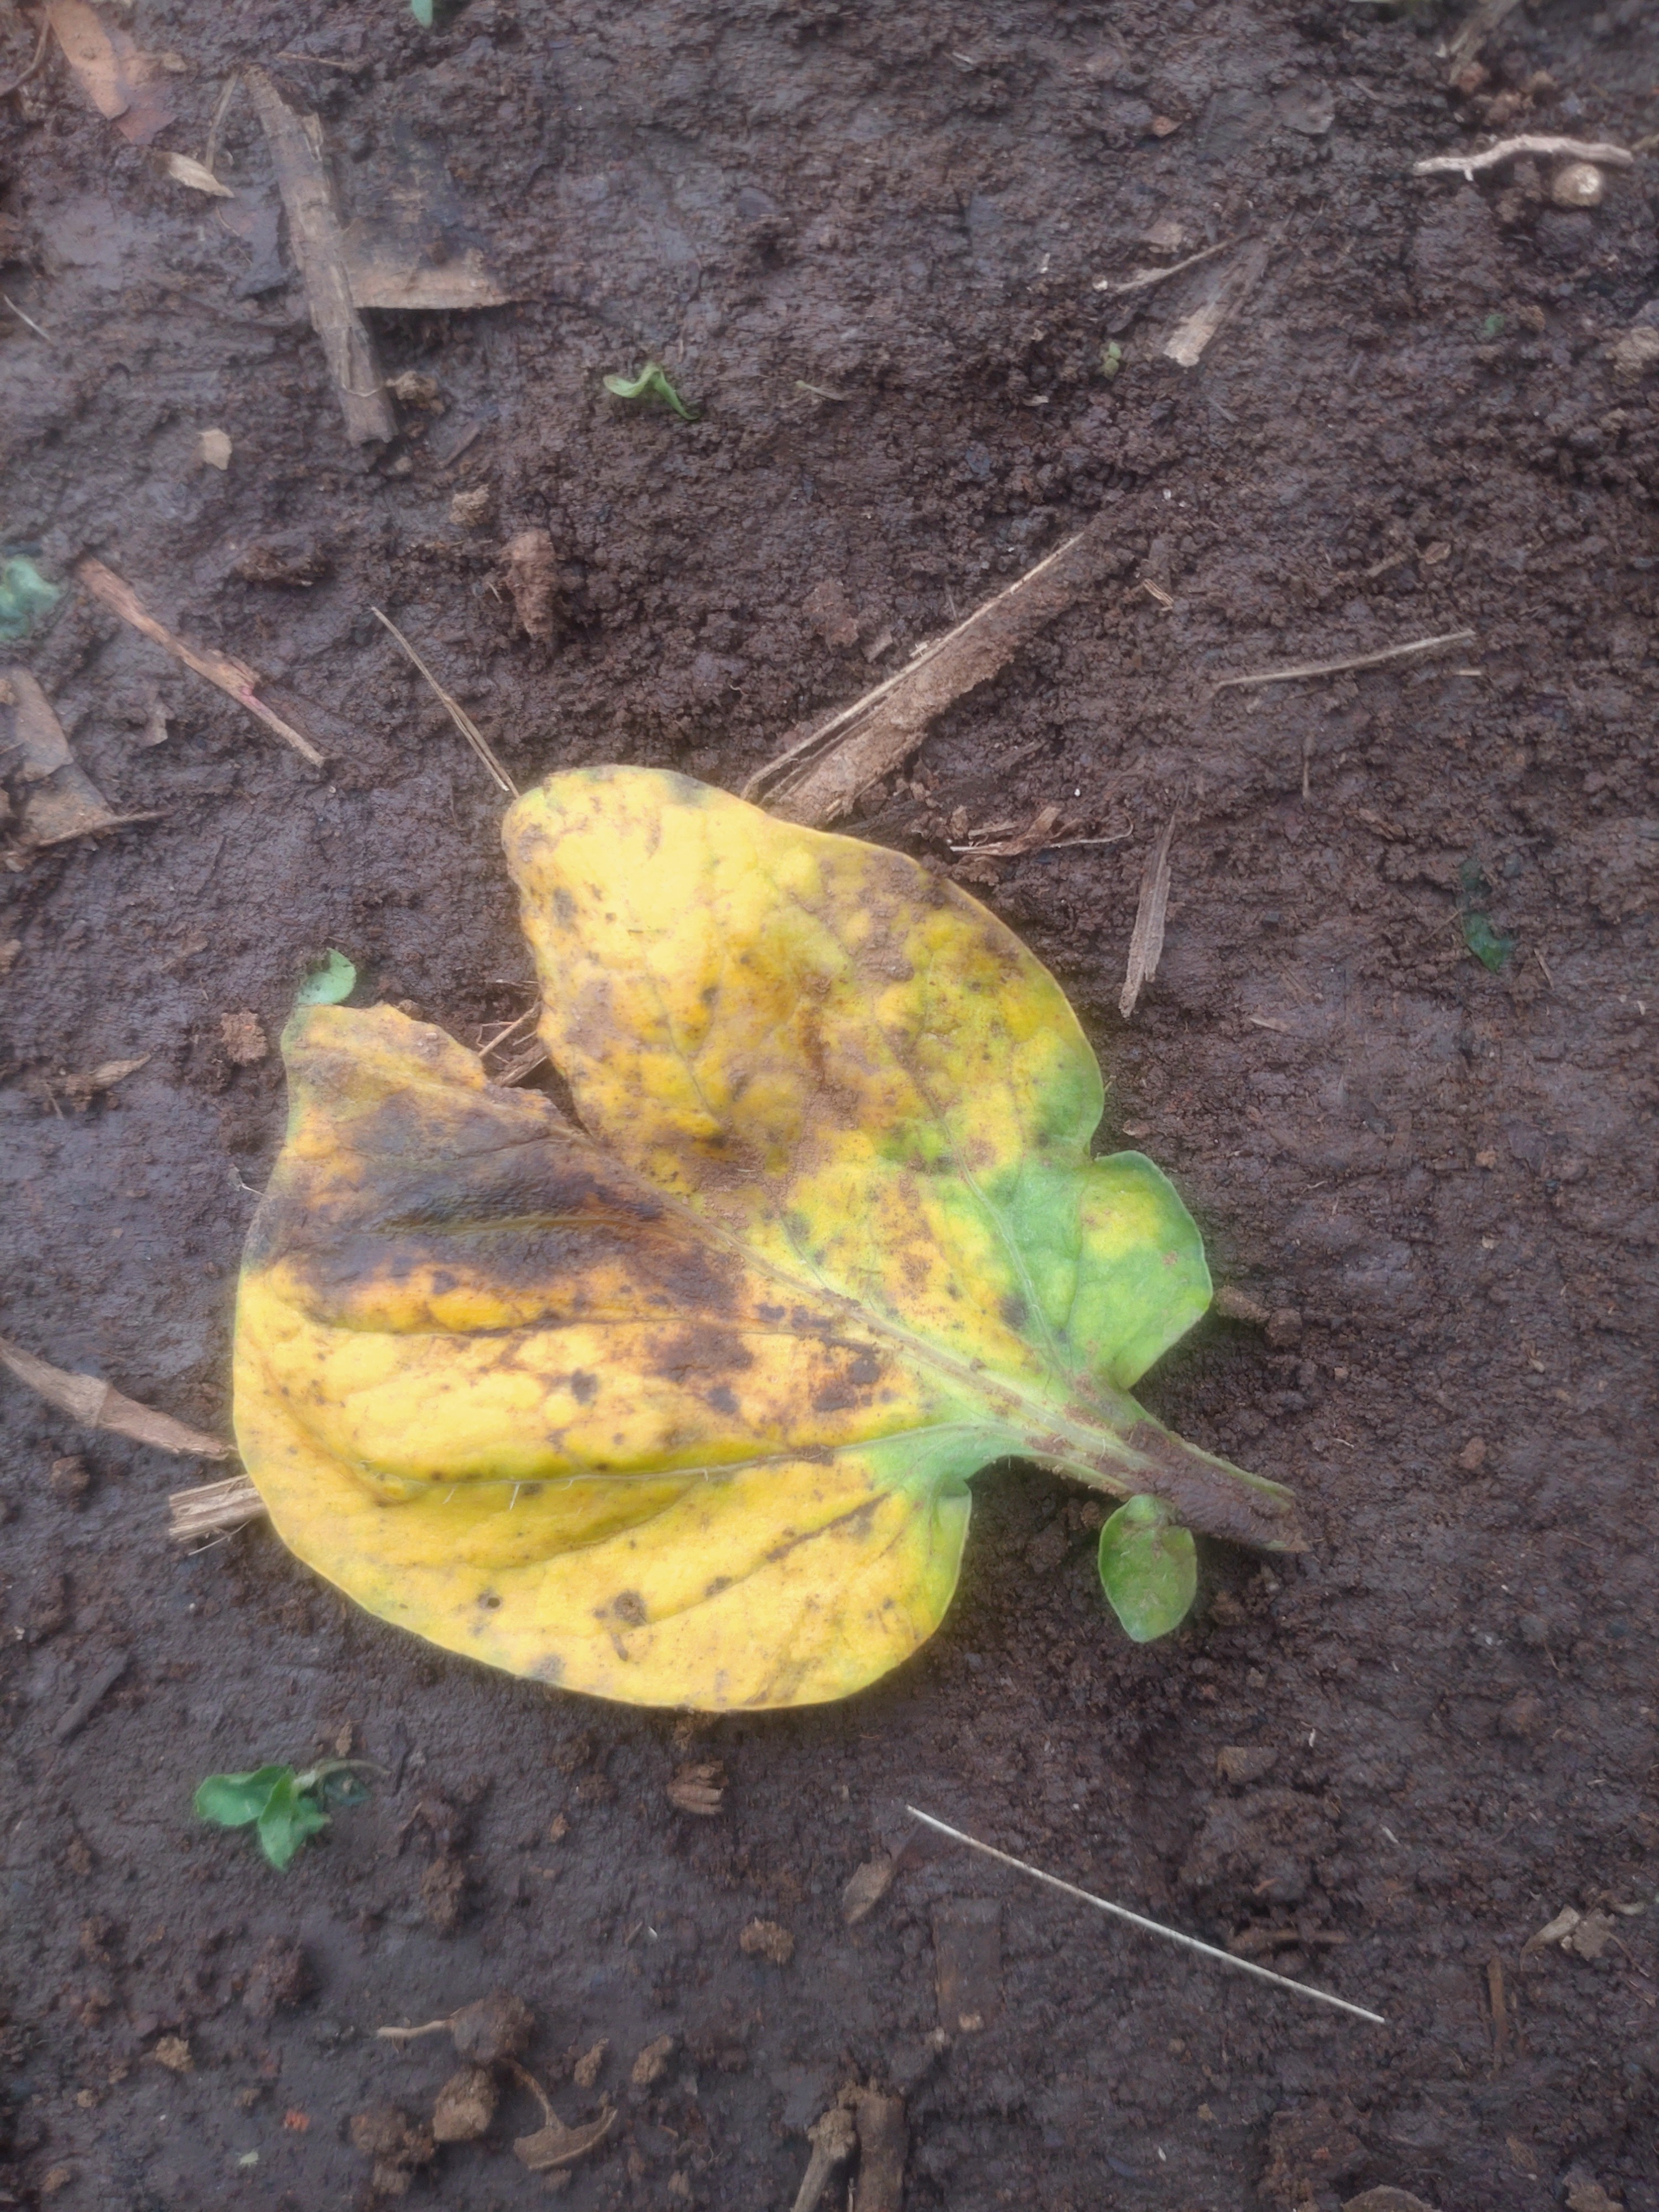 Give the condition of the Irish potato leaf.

late blight
